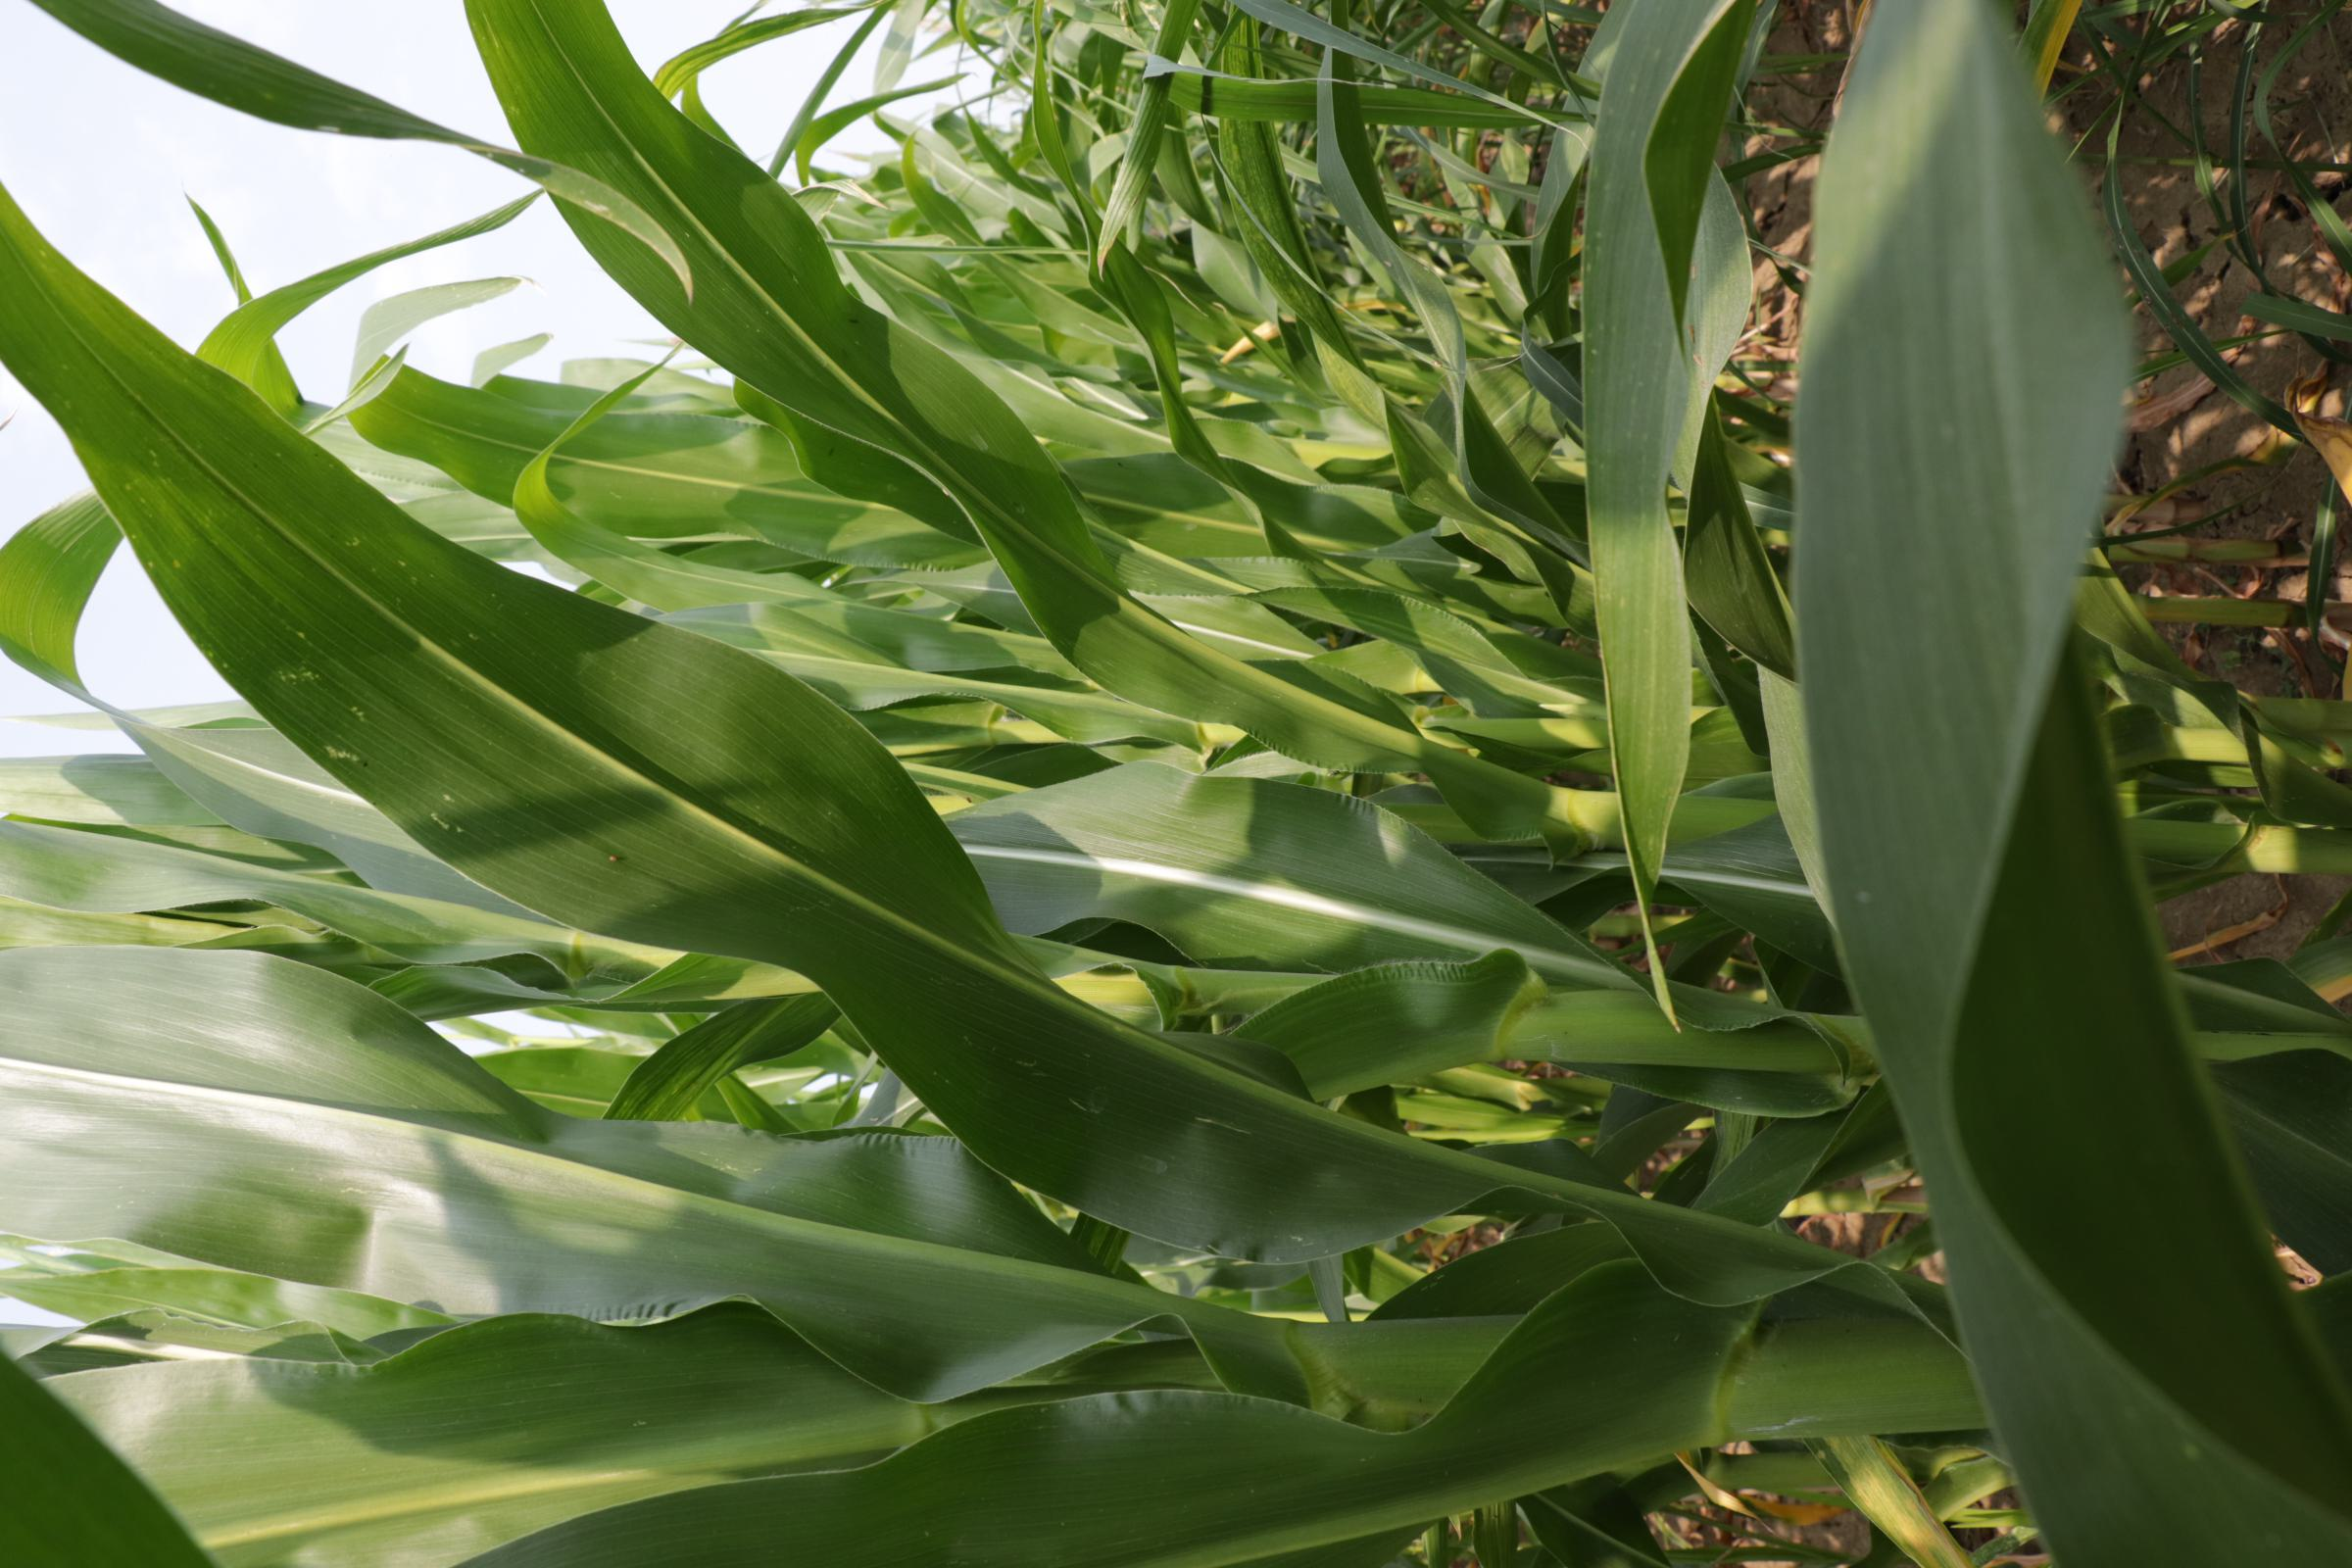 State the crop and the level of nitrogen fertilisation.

maize, full nitrogen fertilisation
